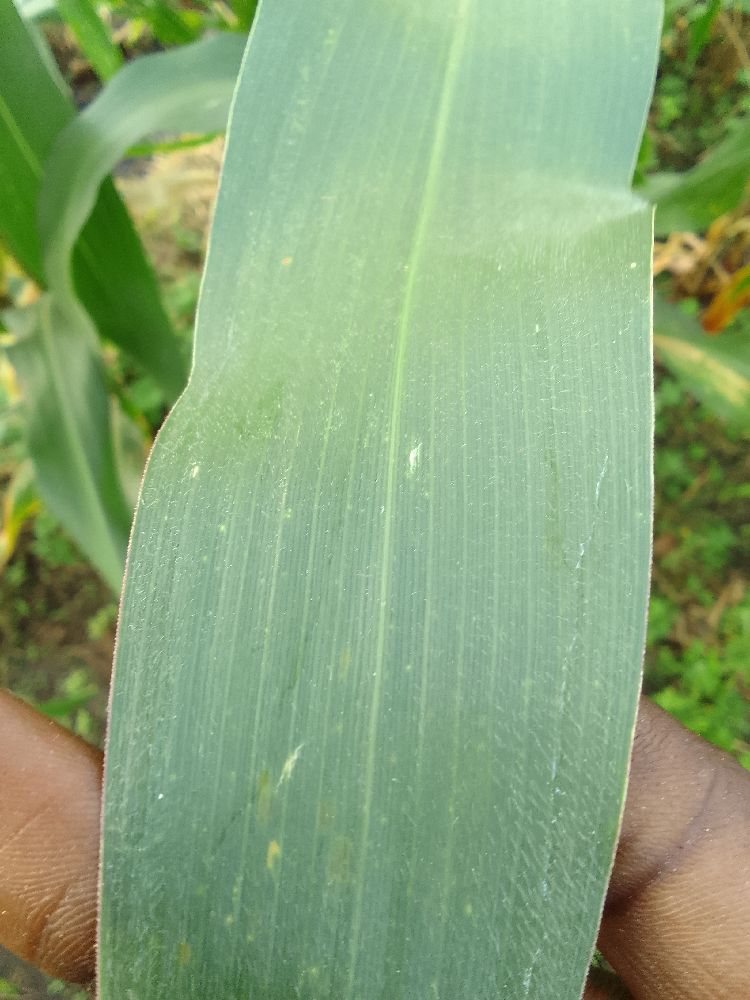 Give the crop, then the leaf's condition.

common bean, healthy
